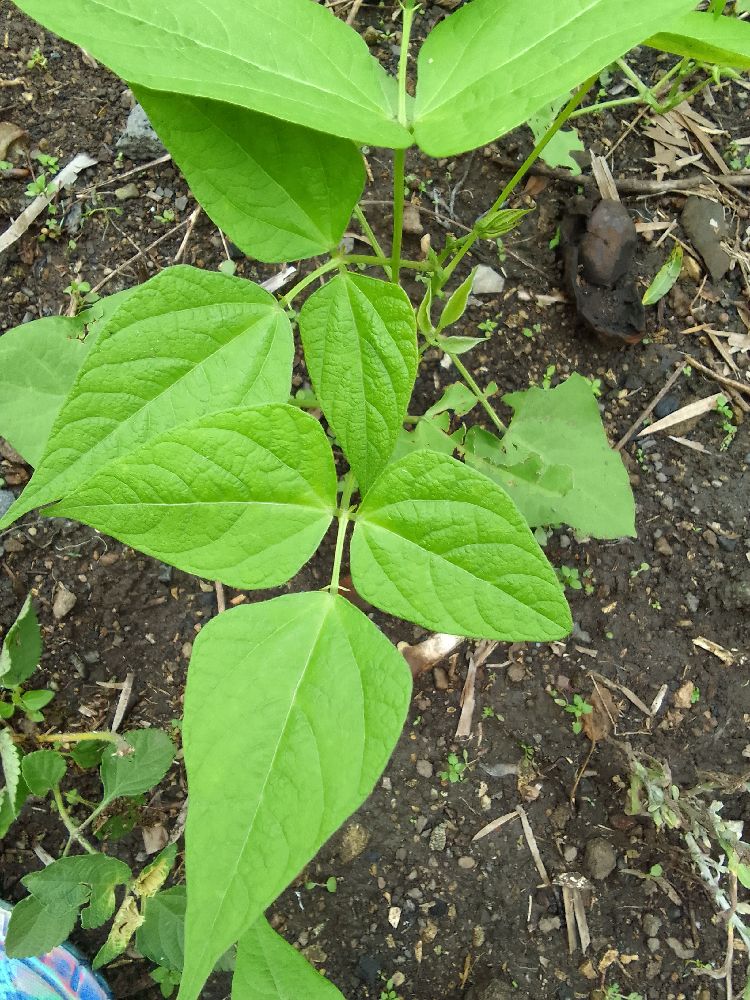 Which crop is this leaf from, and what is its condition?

common bean, healthy
